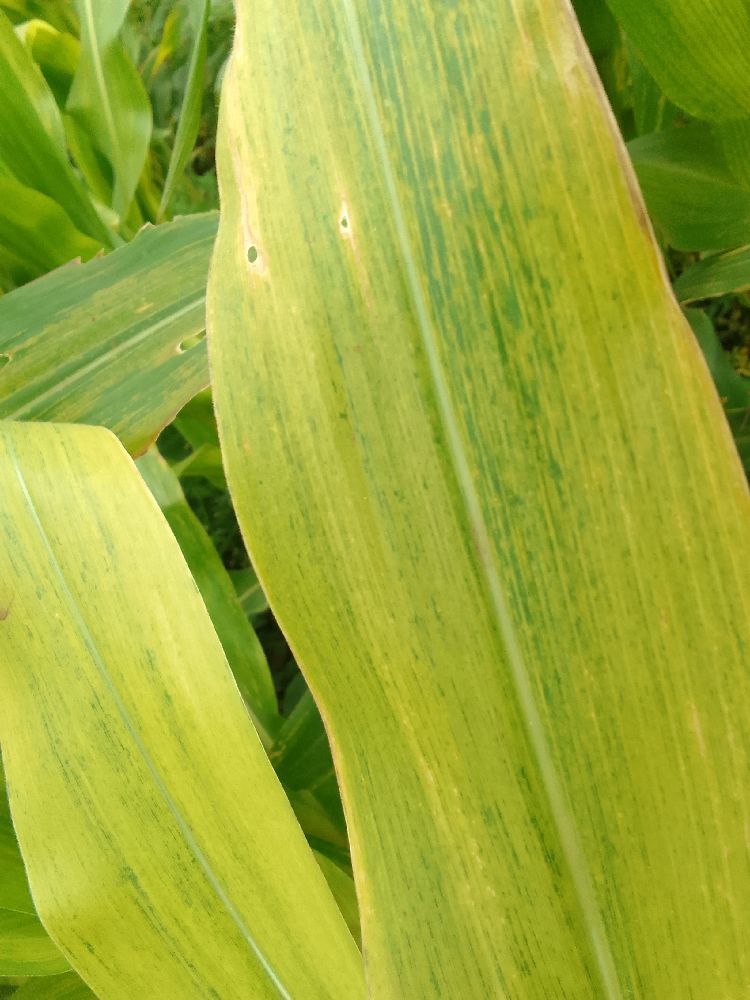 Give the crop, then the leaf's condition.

maize, maize lethal necrosis
